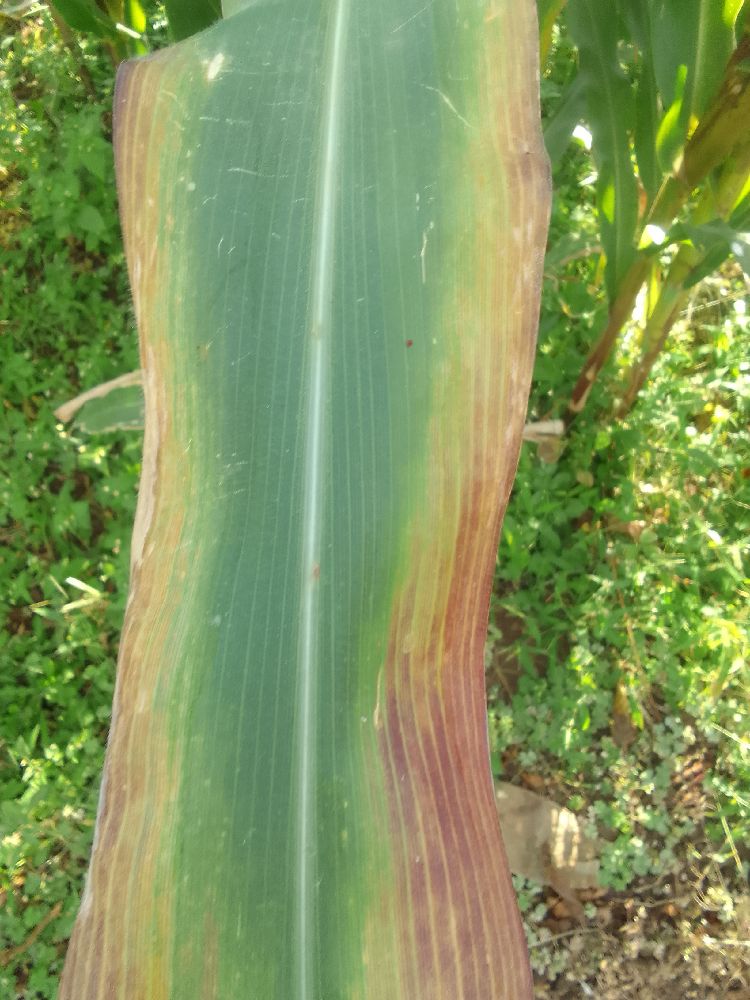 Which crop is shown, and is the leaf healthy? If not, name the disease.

maize, maize lethal necrosis
